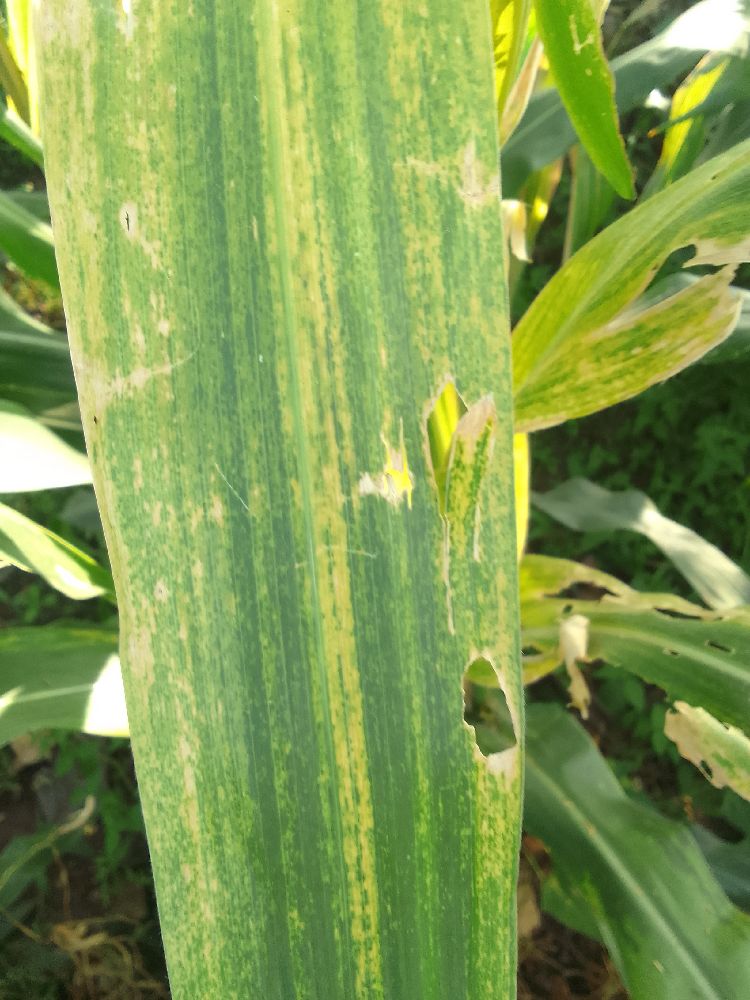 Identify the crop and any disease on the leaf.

maize, maize lethal necrosis
